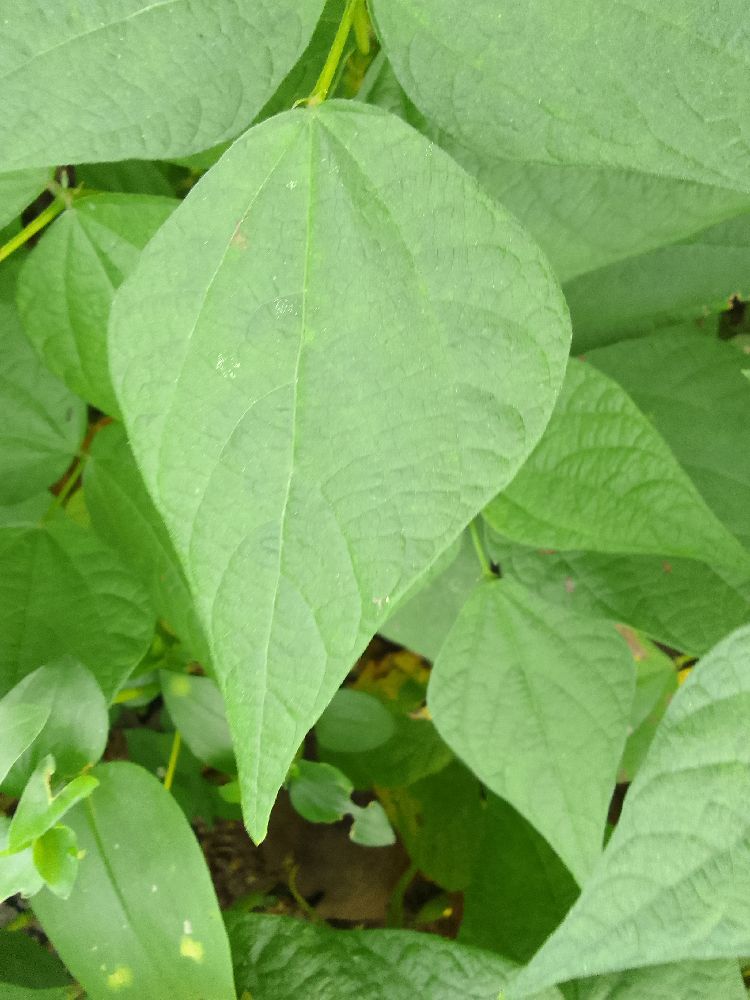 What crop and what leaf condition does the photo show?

common bean, healthy
